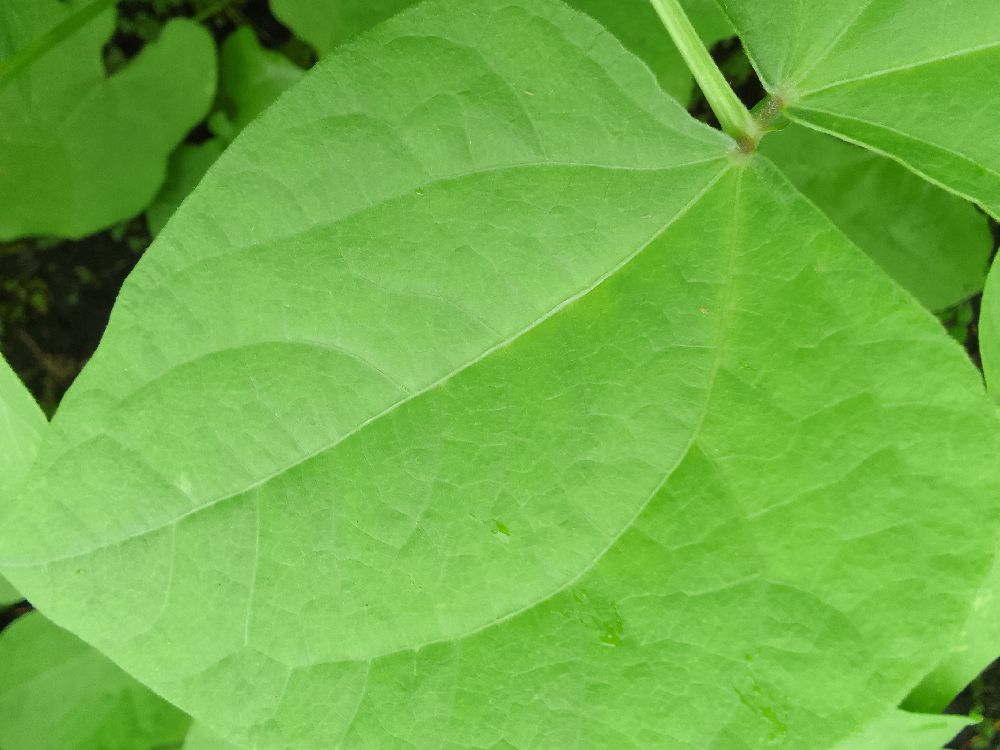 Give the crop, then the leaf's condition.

maize, healthy
